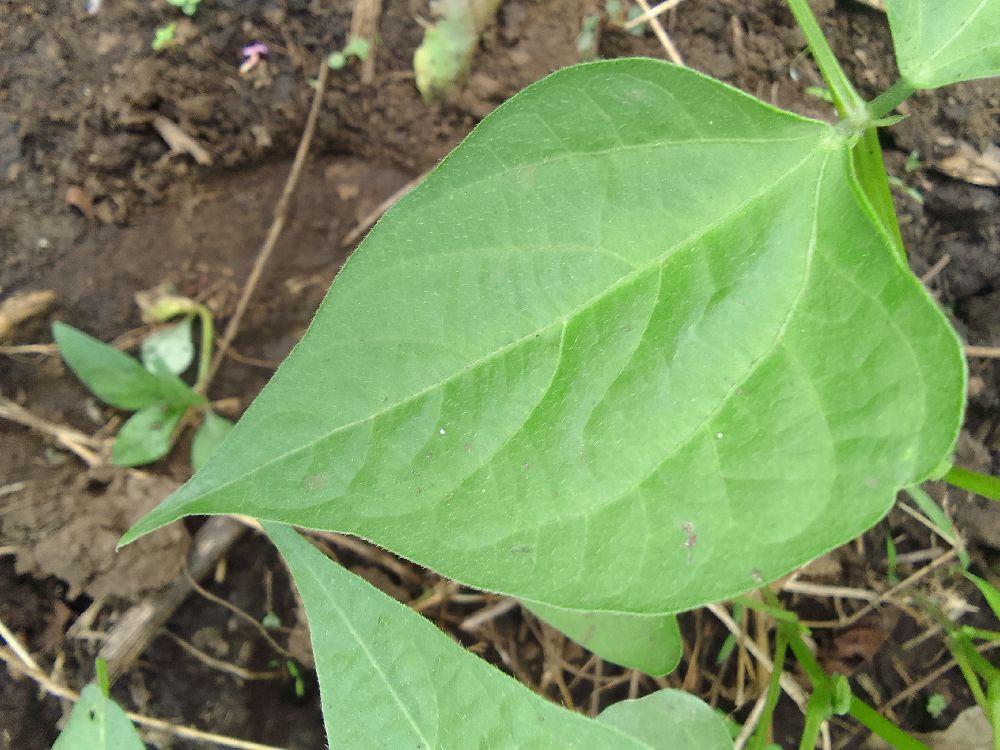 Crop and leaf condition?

common bean, healthy
